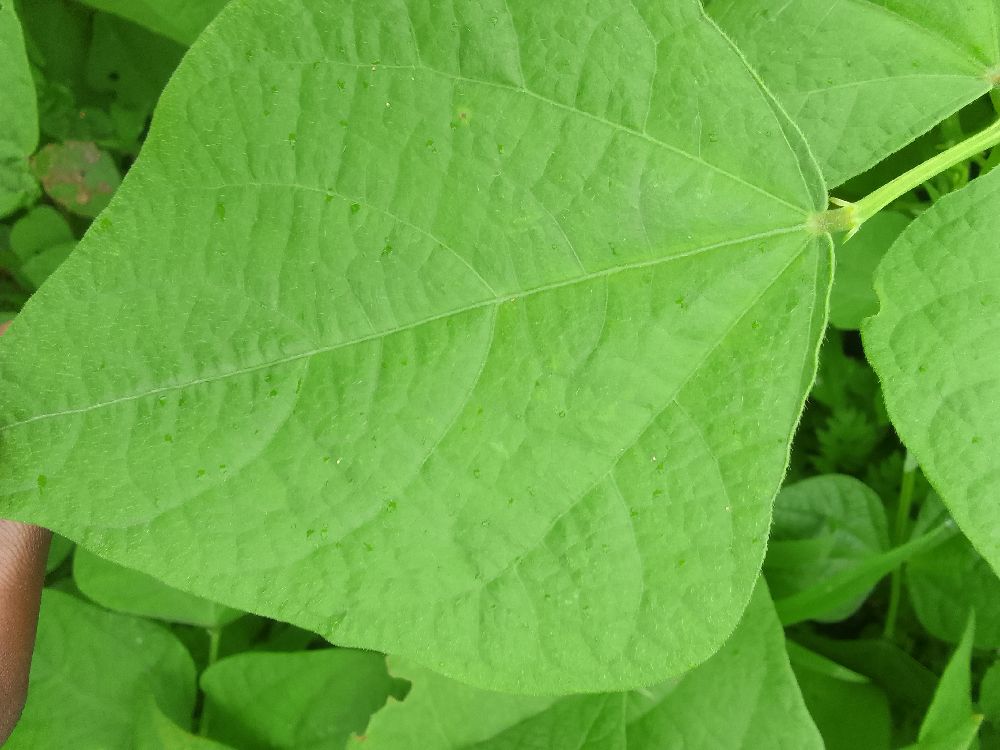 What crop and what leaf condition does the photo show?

common bean, healthy
